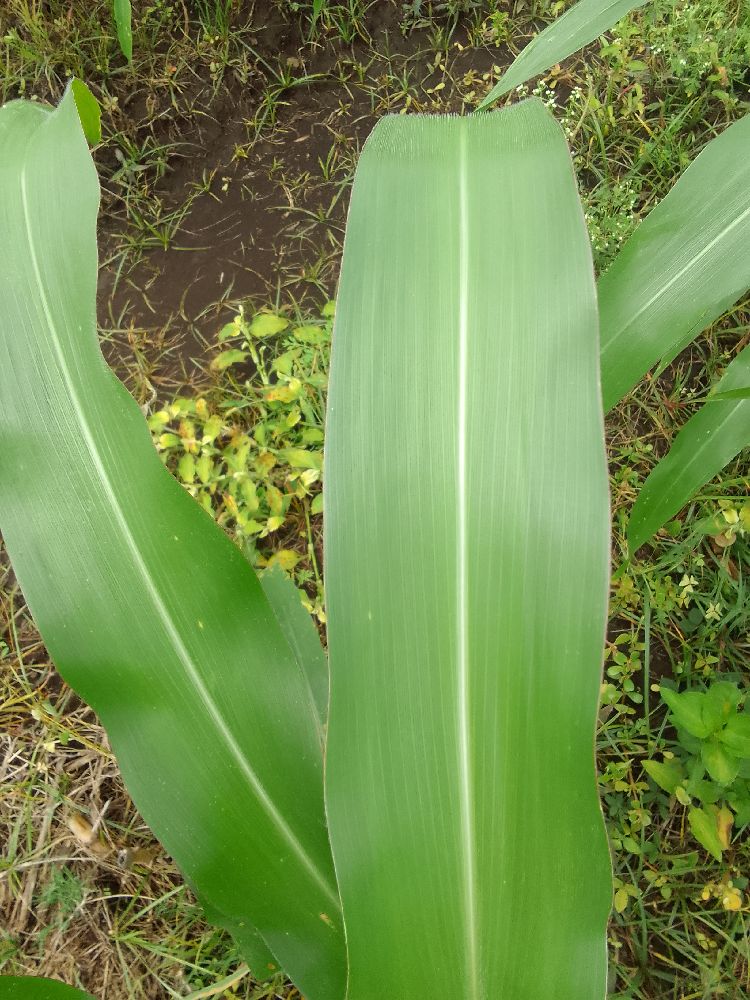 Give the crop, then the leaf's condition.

maize, healthy
